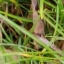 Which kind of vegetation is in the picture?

grass
